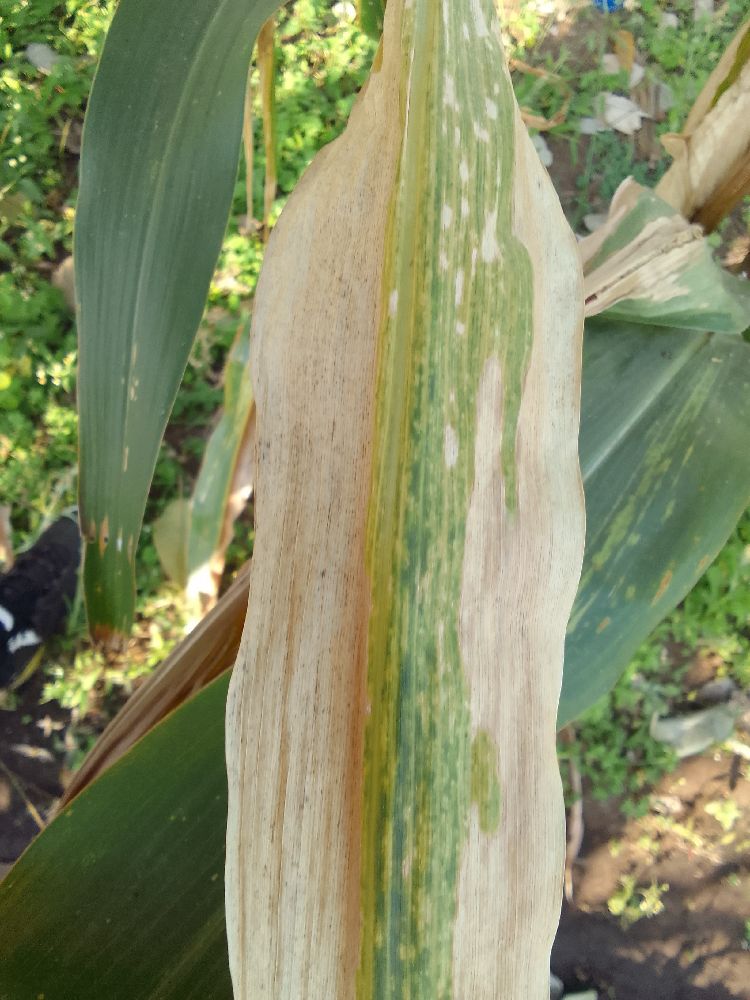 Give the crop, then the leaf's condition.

maize, maize lethal necrosis
